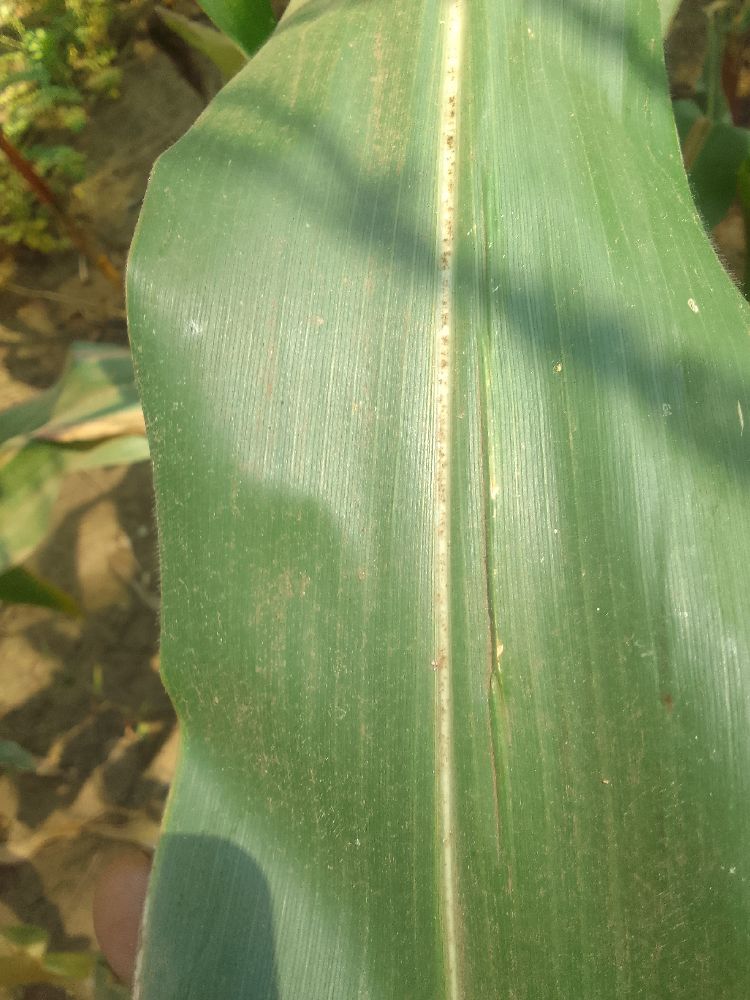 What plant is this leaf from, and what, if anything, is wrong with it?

maize, healthy
